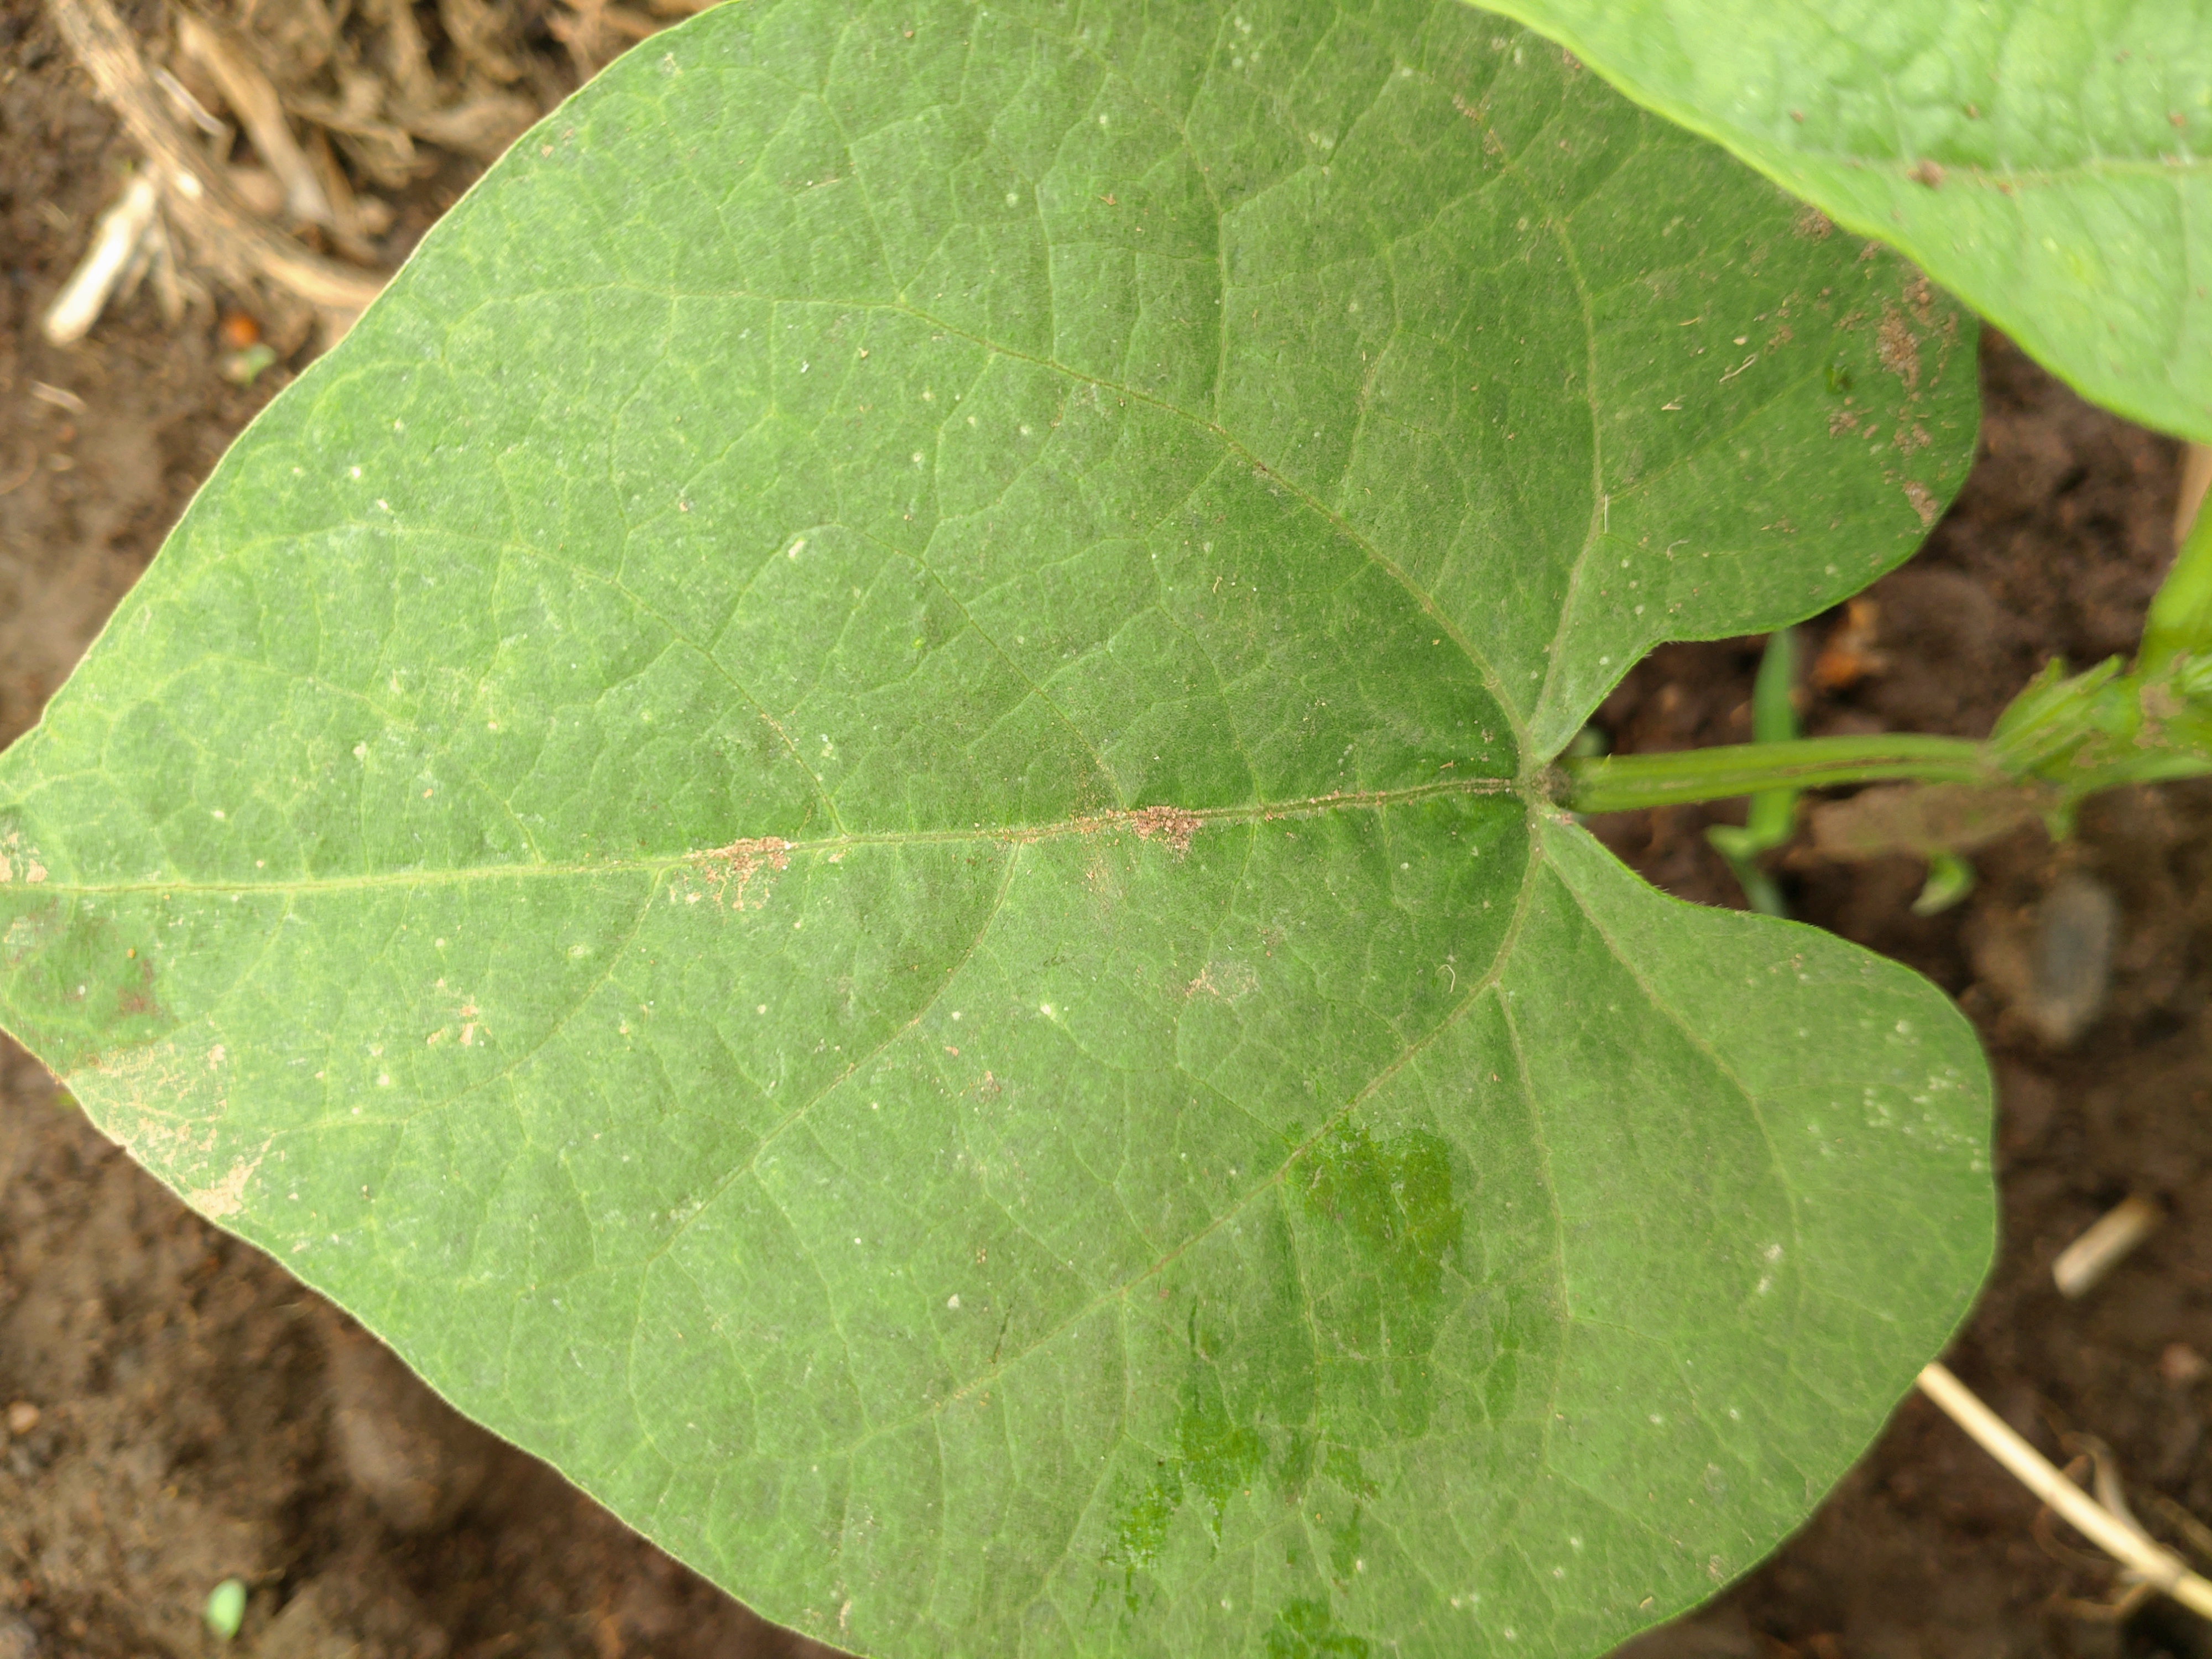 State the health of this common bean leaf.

healthy
